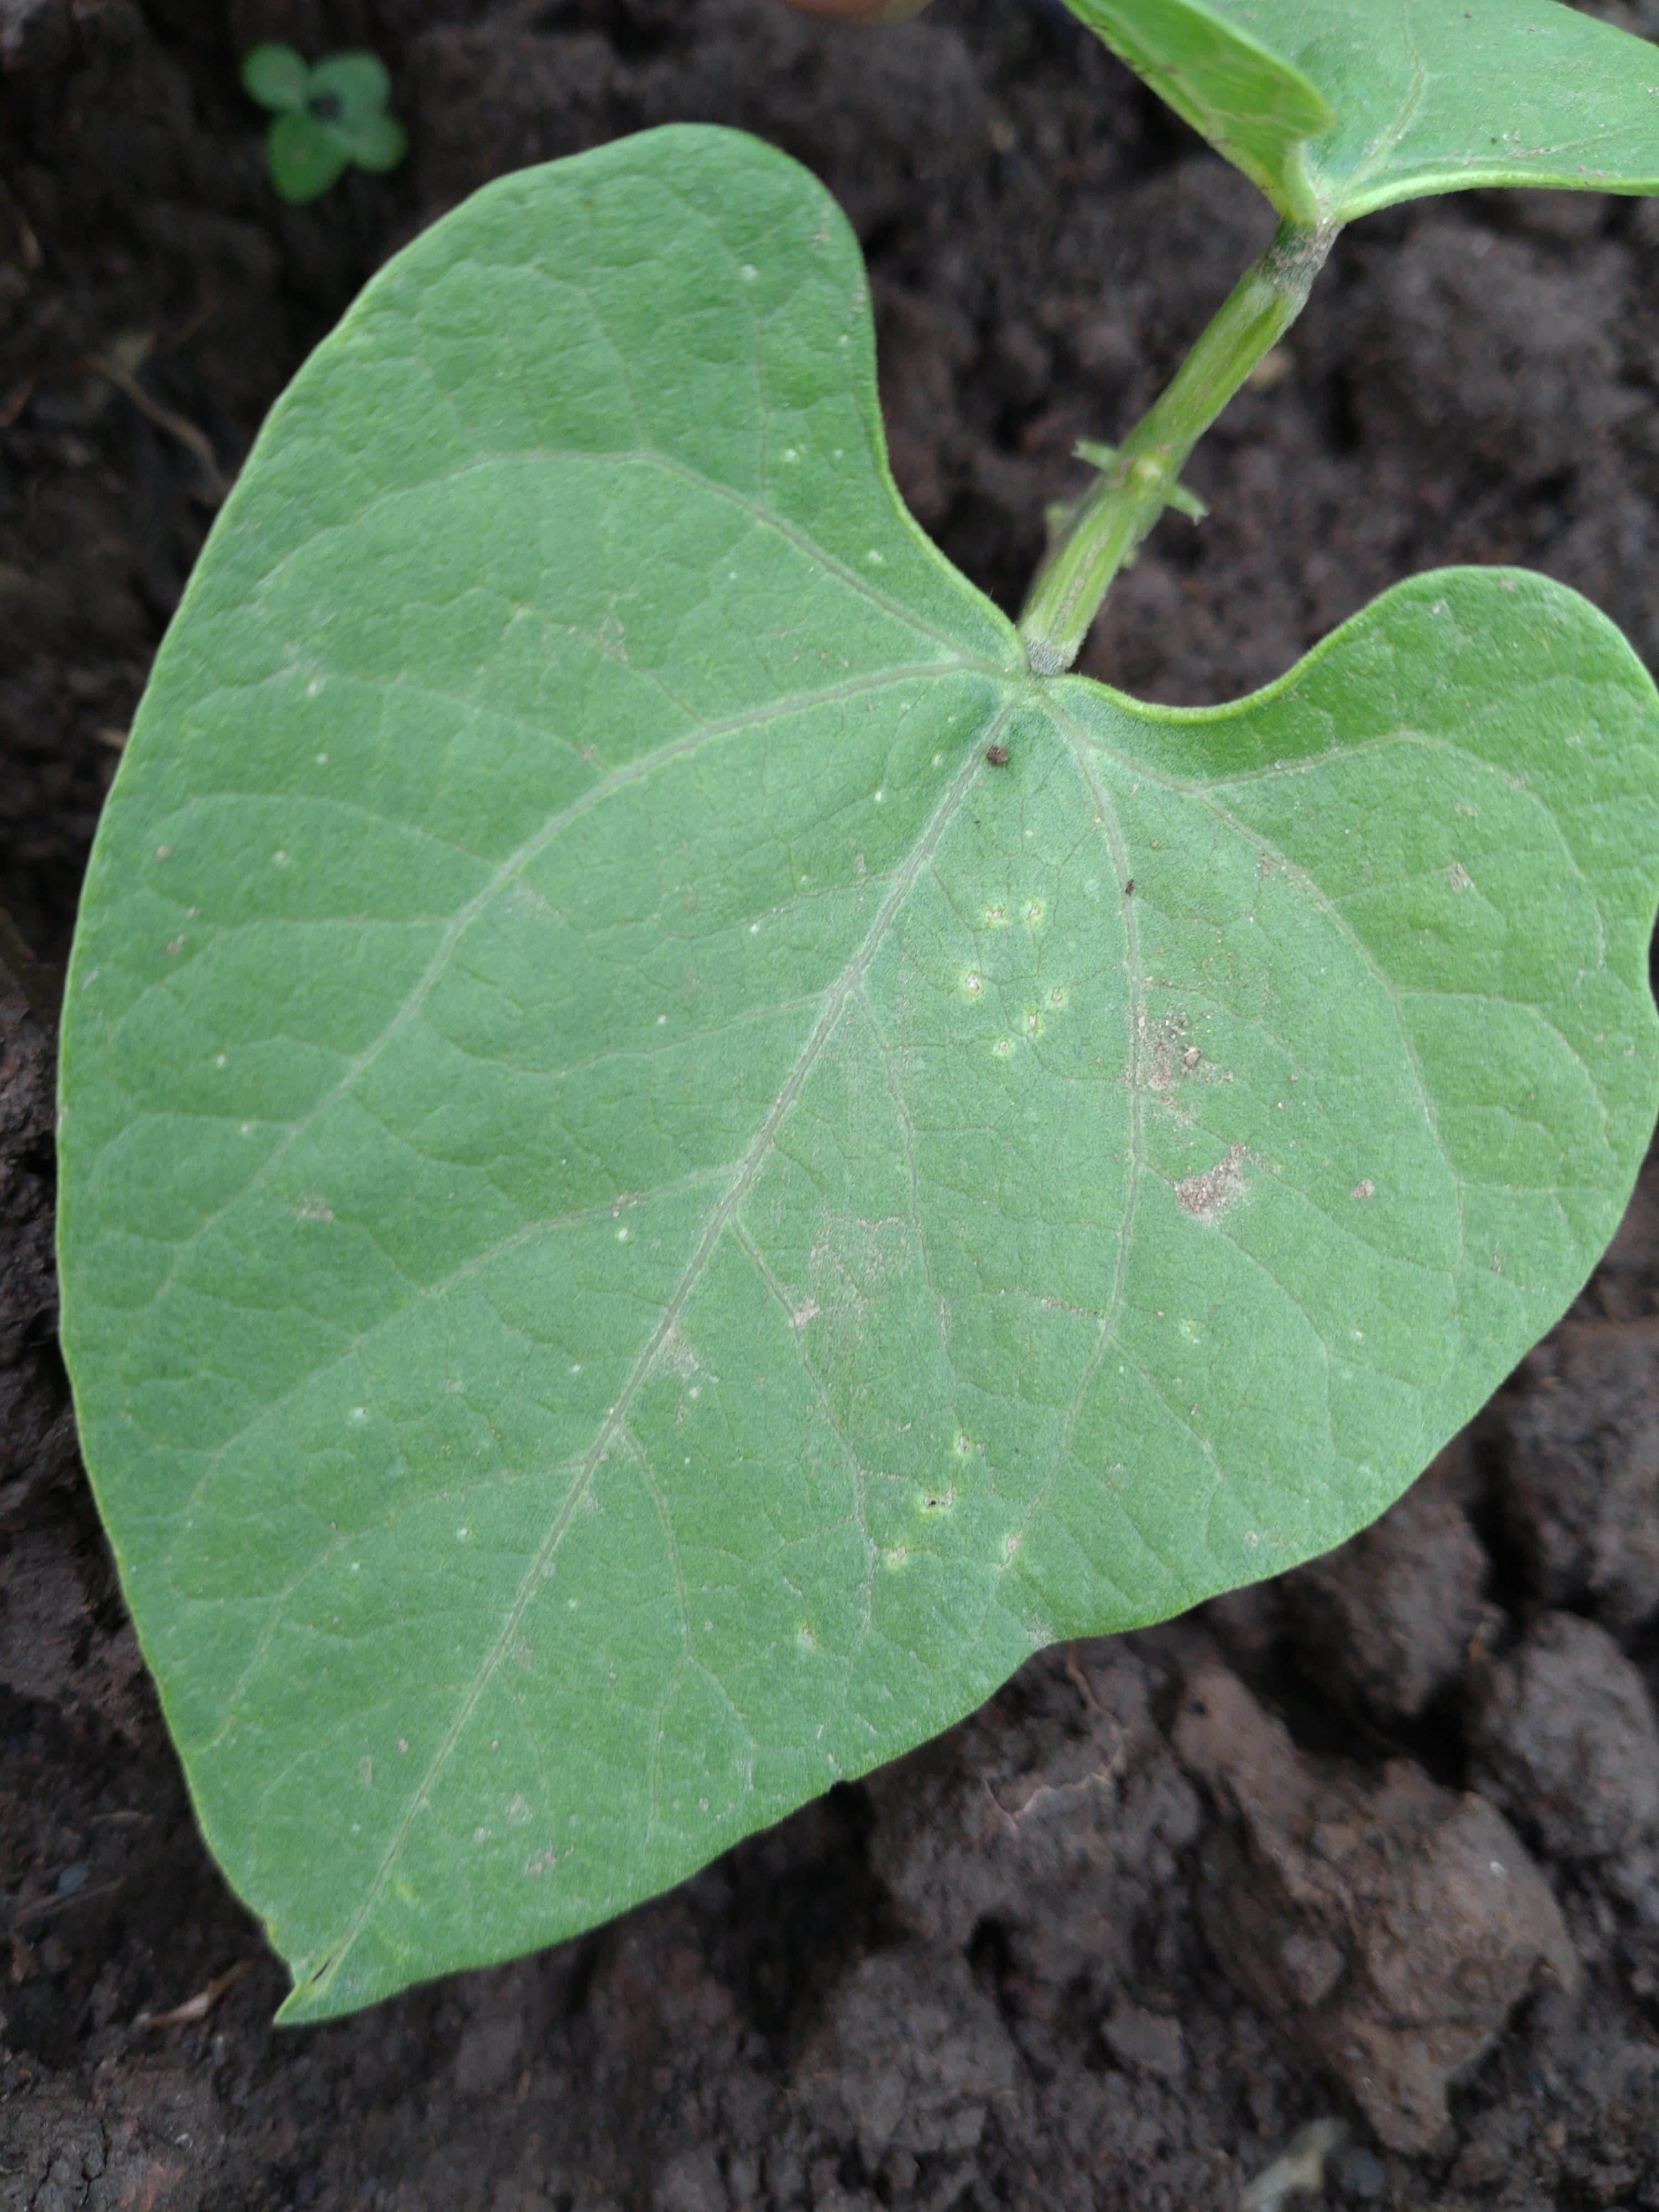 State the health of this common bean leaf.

healthy
